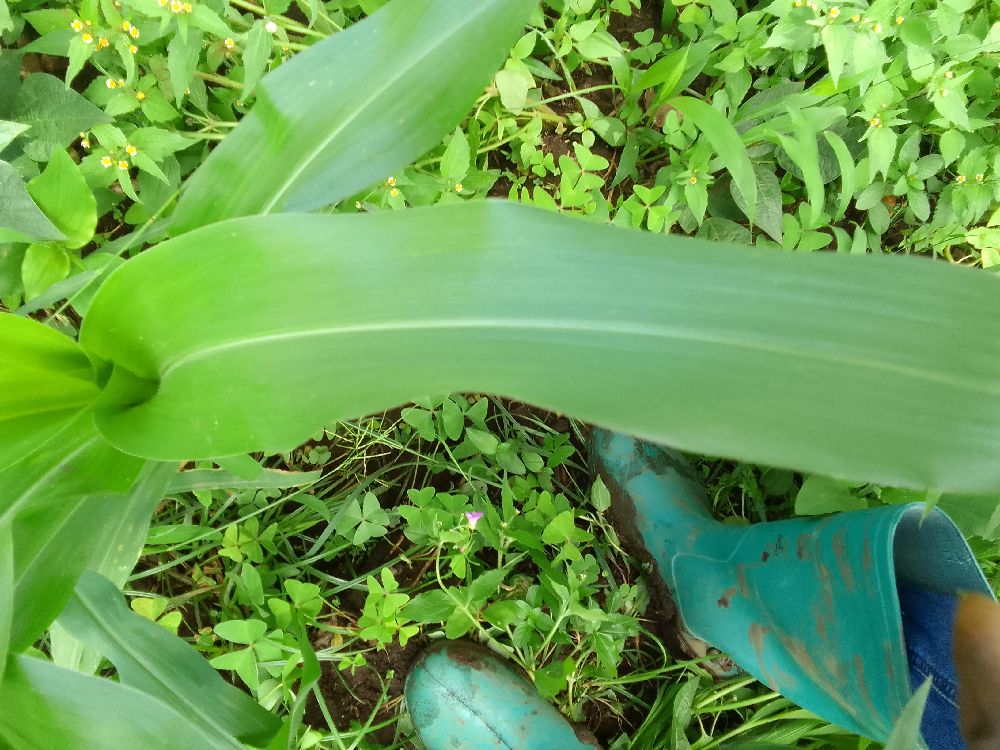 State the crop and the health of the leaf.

maize, healthy
